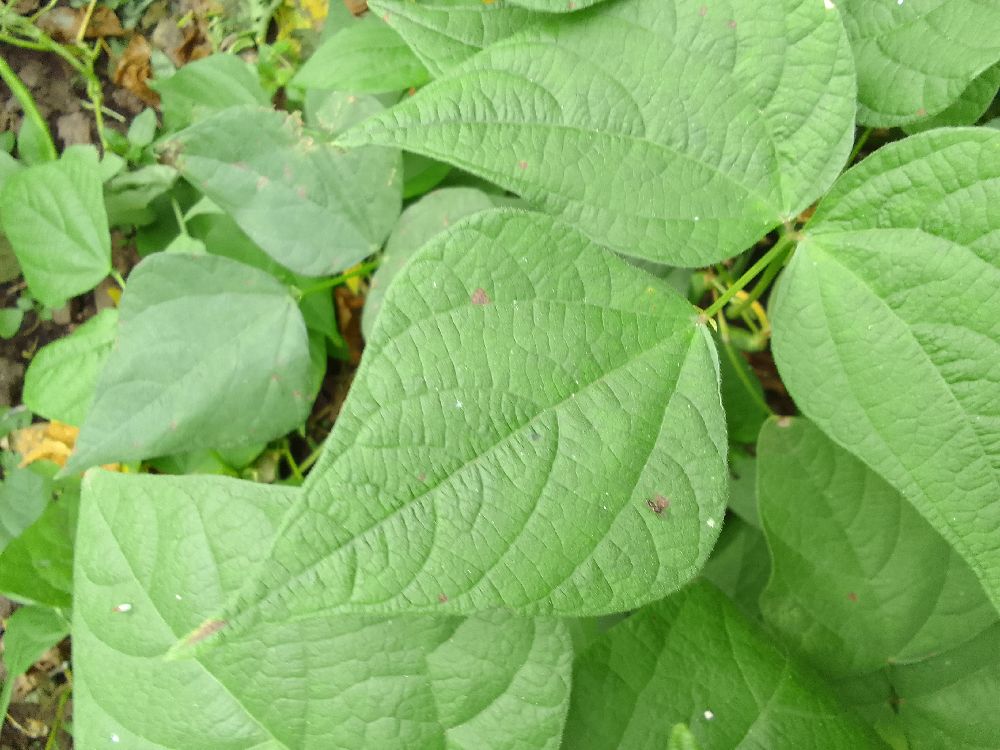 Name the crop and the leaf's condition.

common bean, healthy
